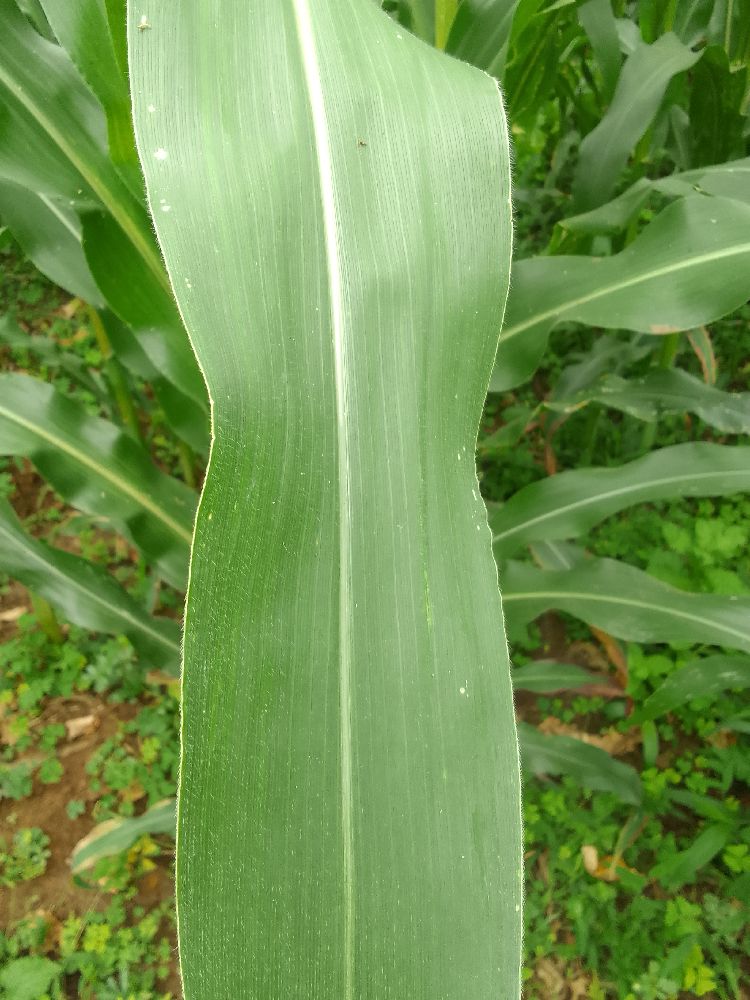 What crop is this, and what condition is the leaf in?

maize, healthy
